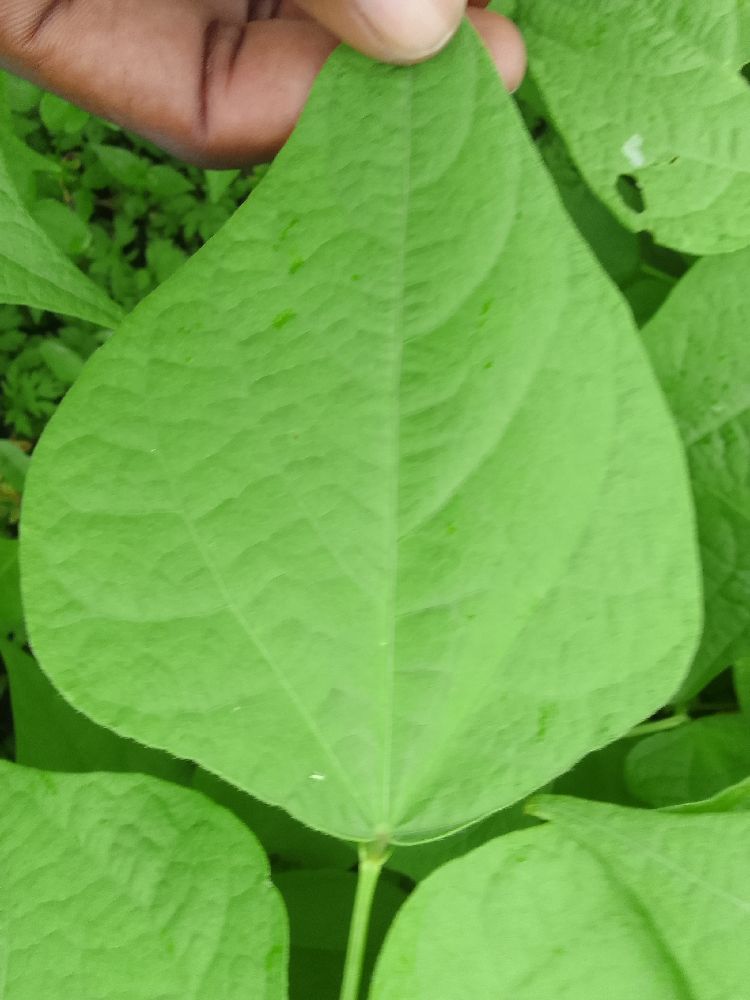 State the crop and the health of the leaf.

common bean, healthy
